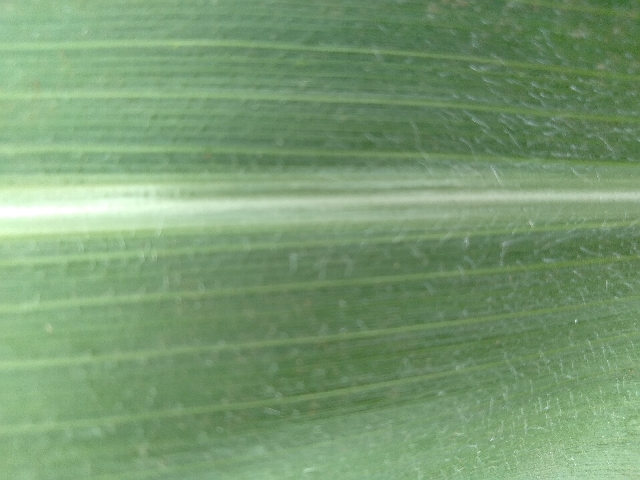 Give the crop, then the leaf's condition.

maize, healthy
